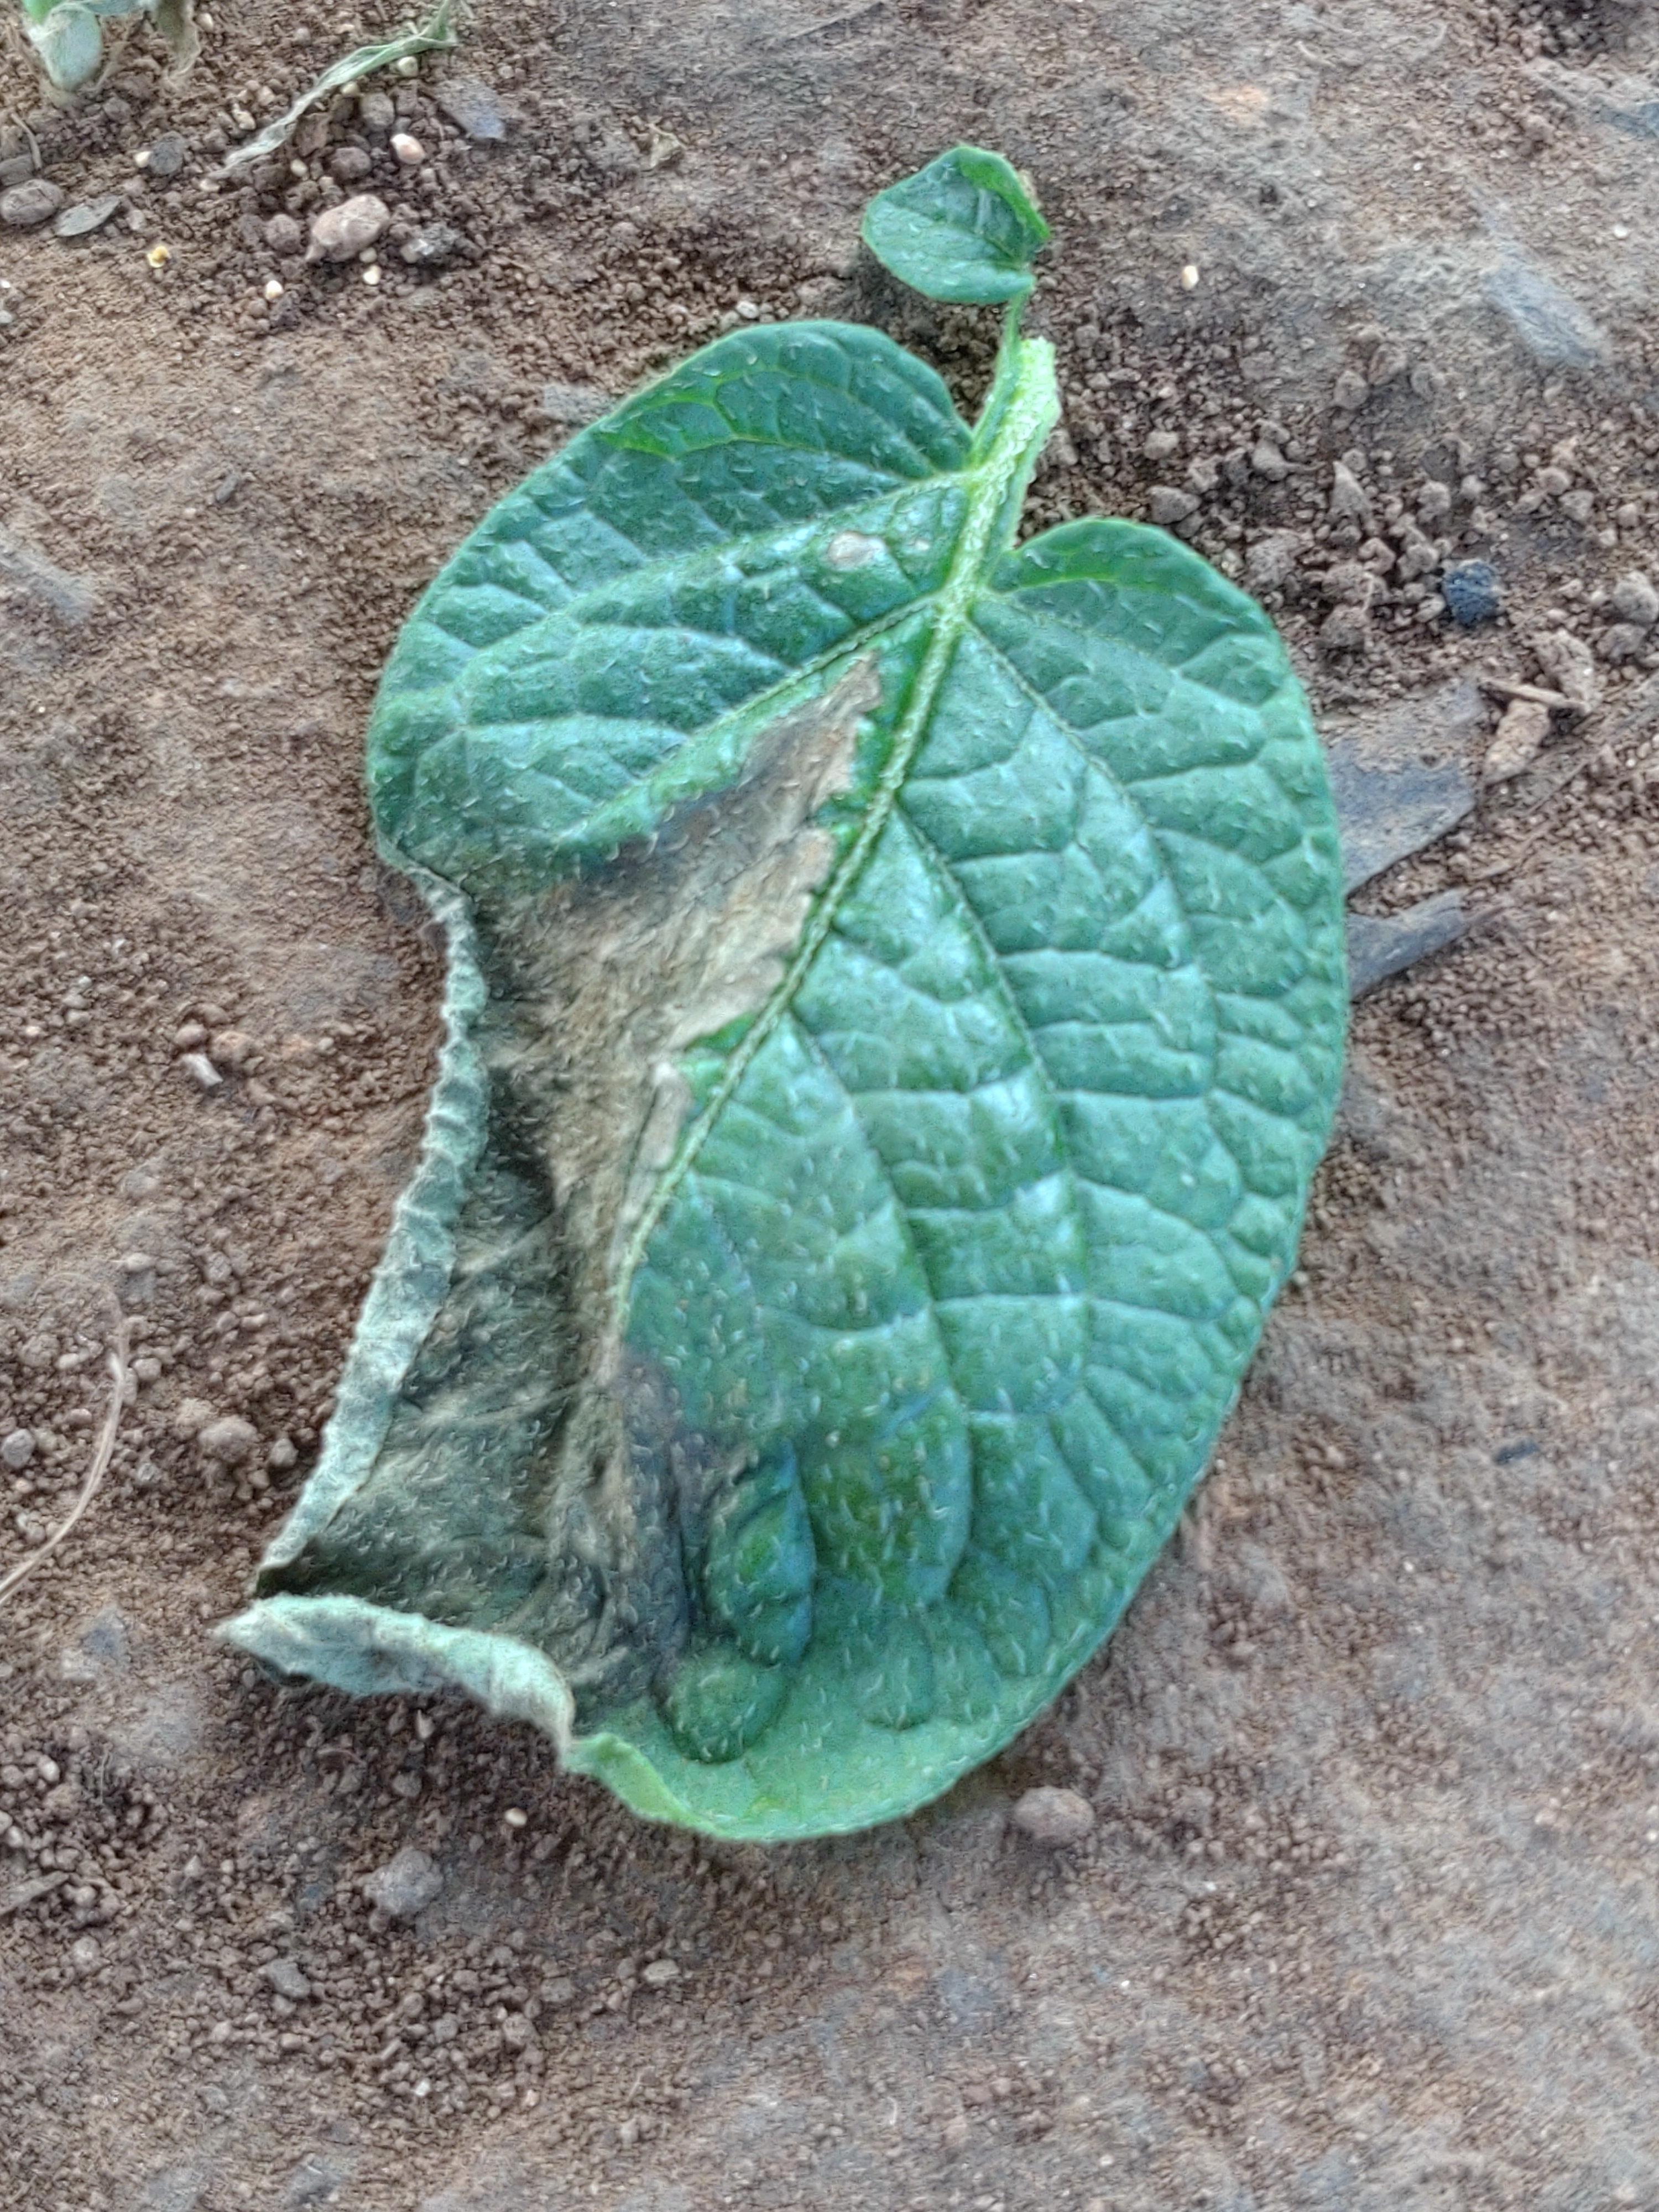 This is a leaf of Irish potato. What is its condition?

early blight
